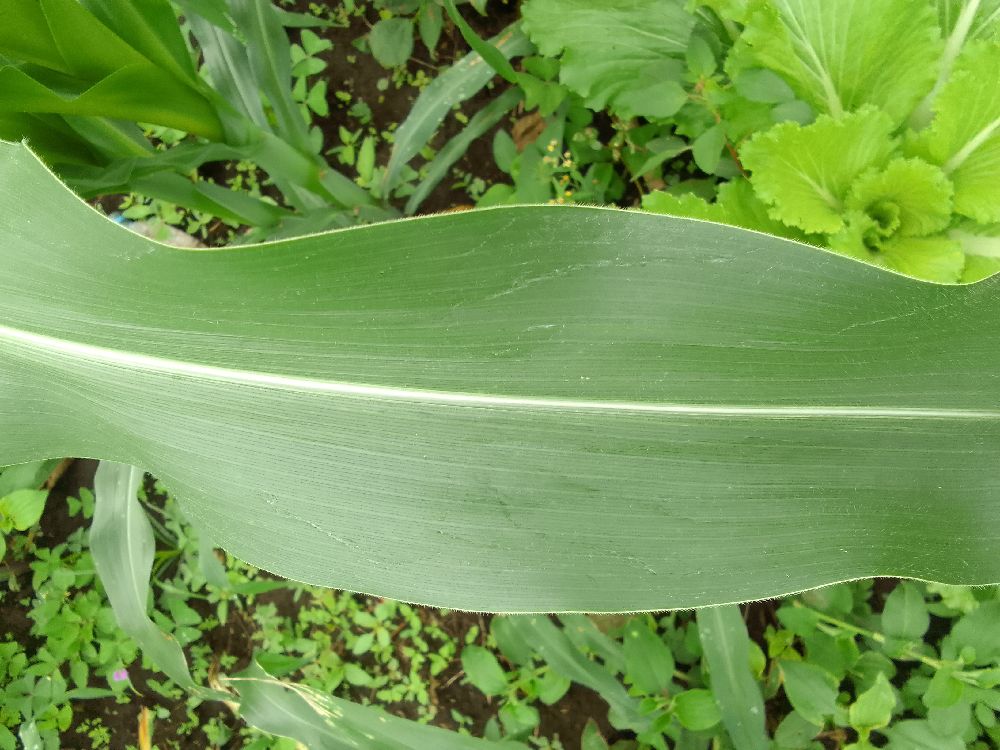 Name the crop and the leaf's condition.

maize, healthy
